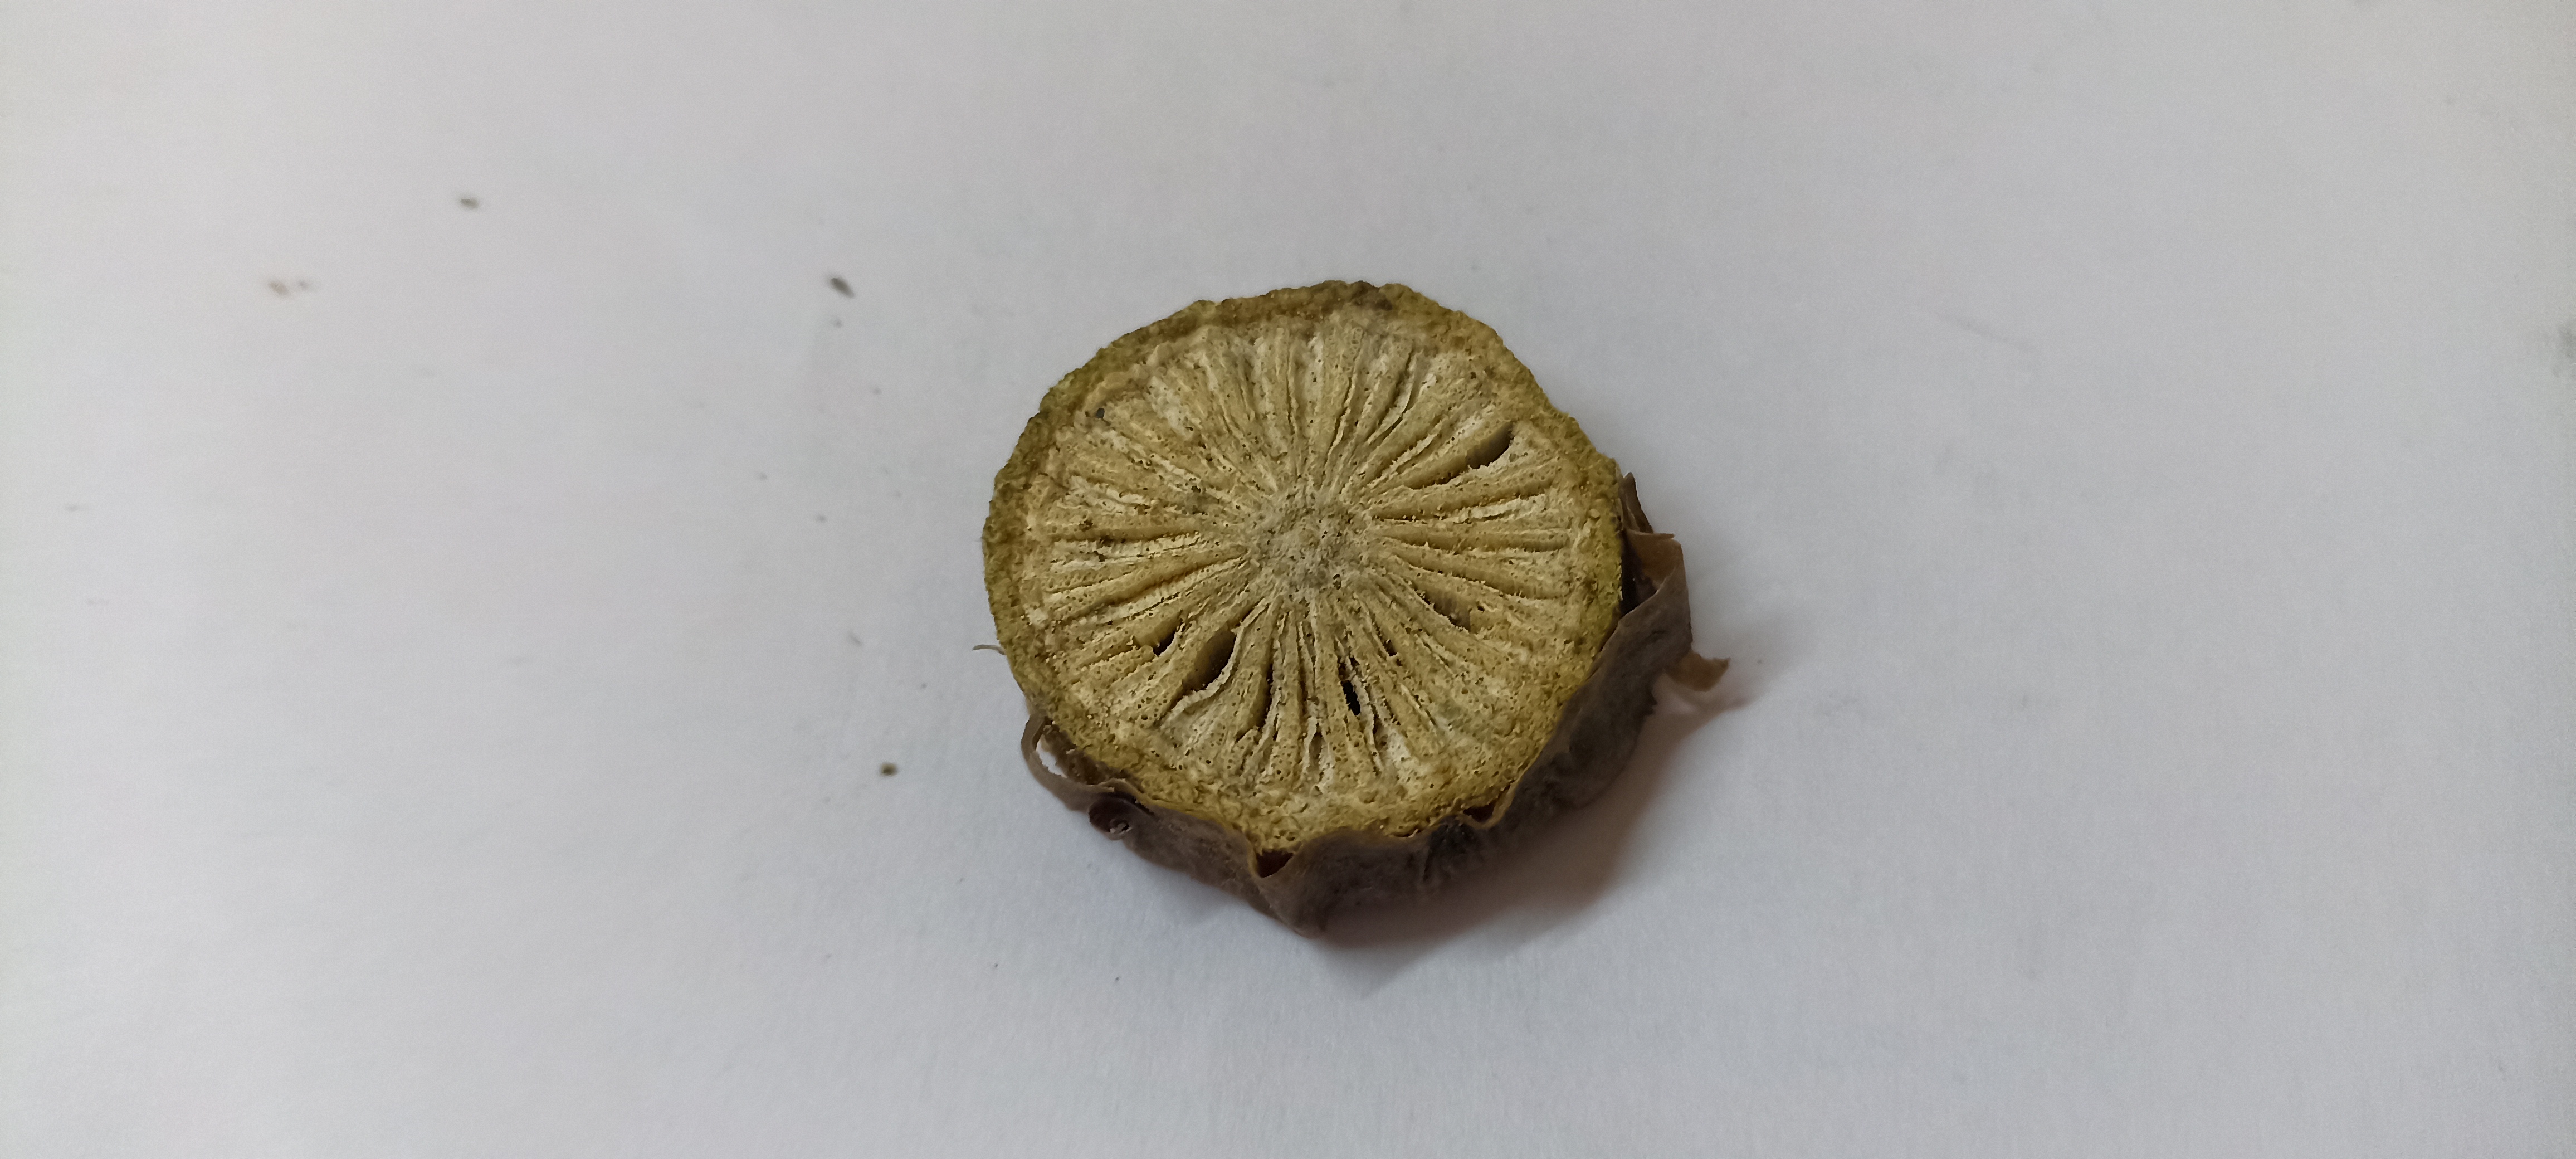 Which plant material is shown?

gulvel
